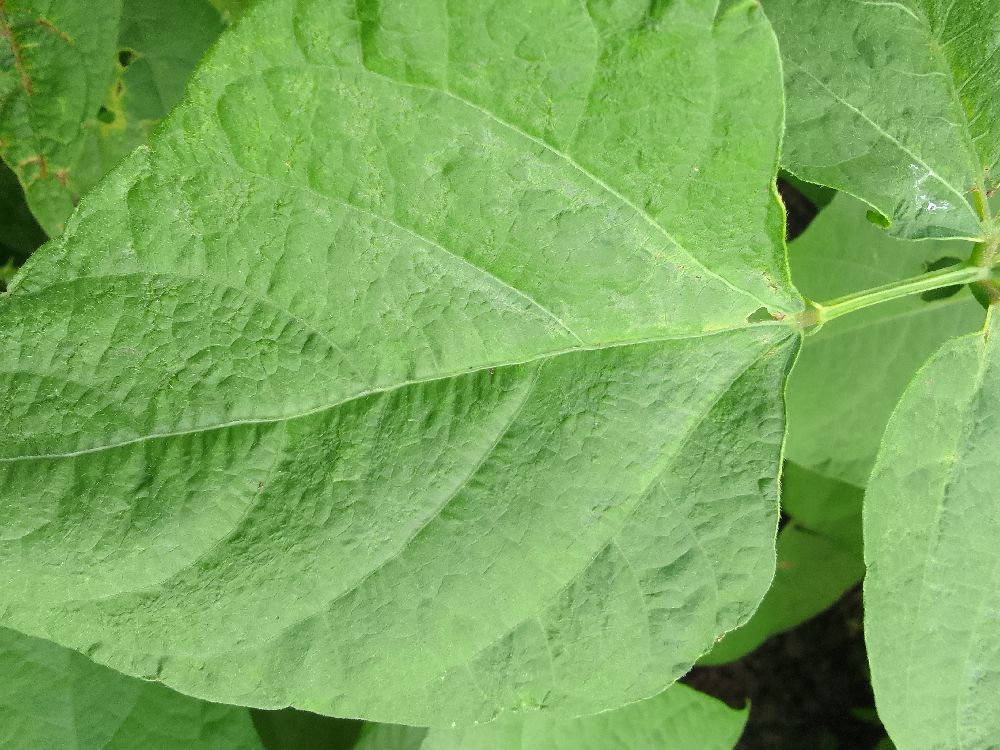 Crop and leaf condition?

common bean, healthy
